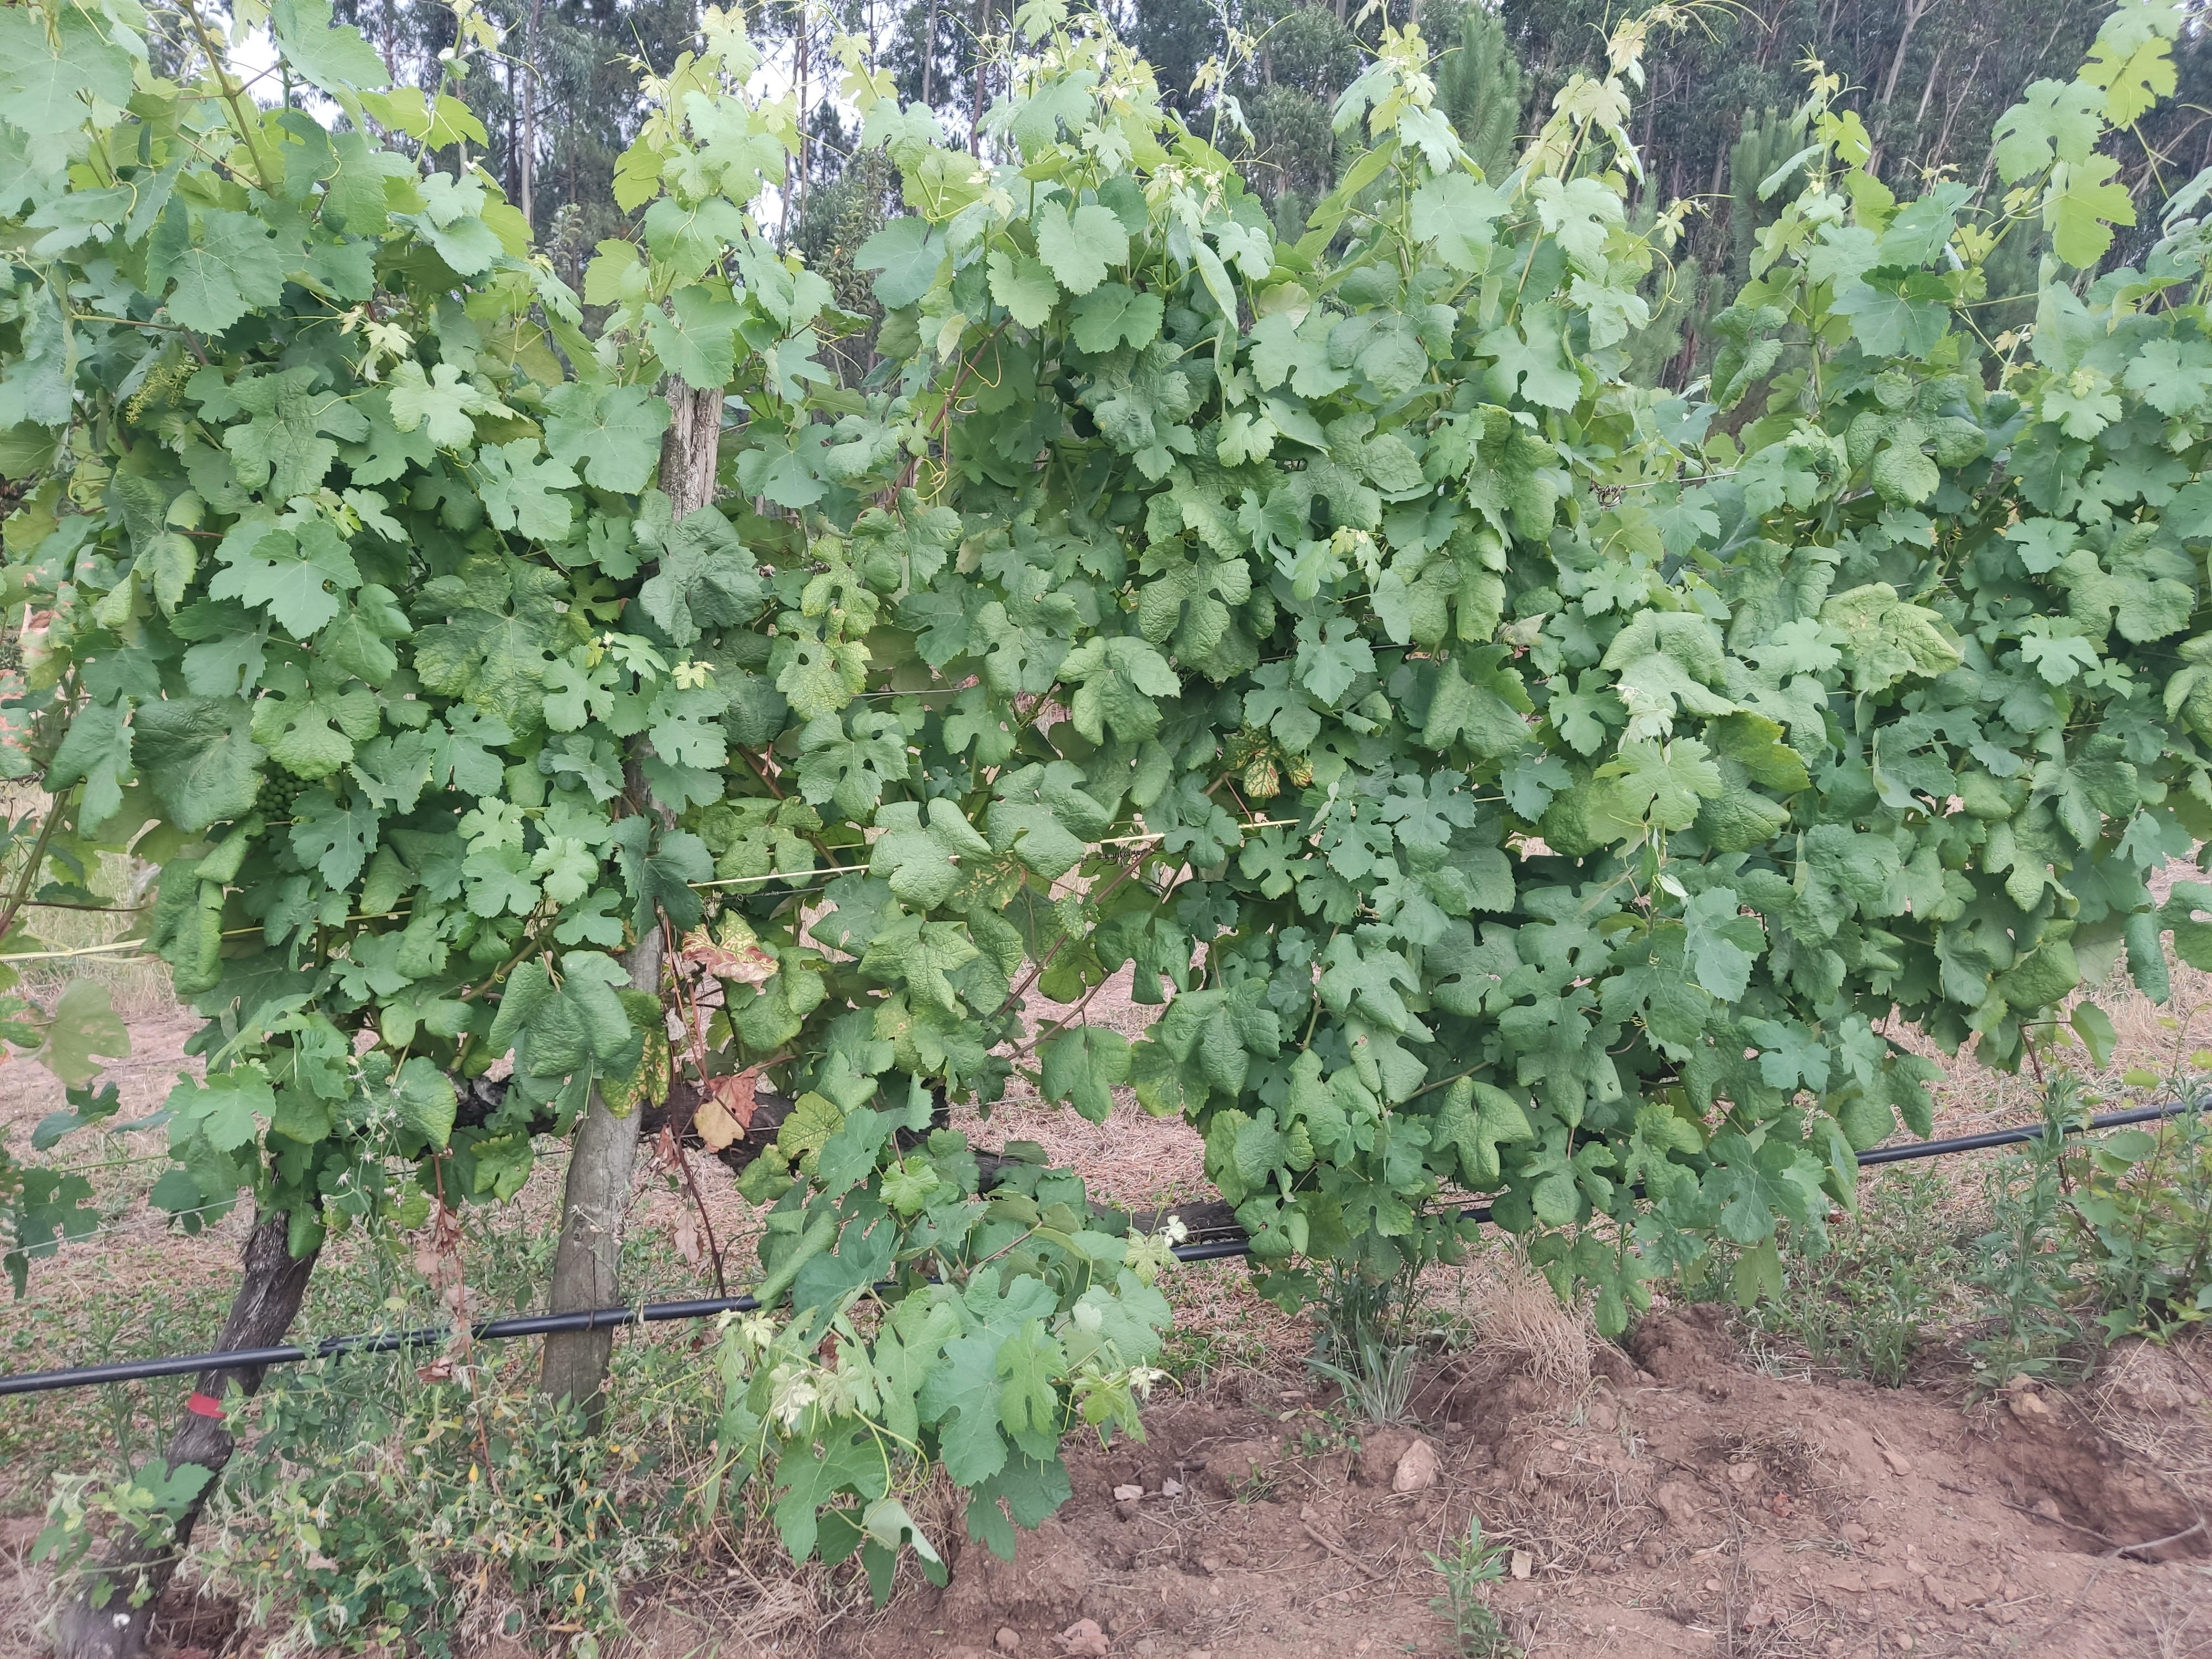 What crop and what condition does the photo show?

grapevine, affected by esca disease
